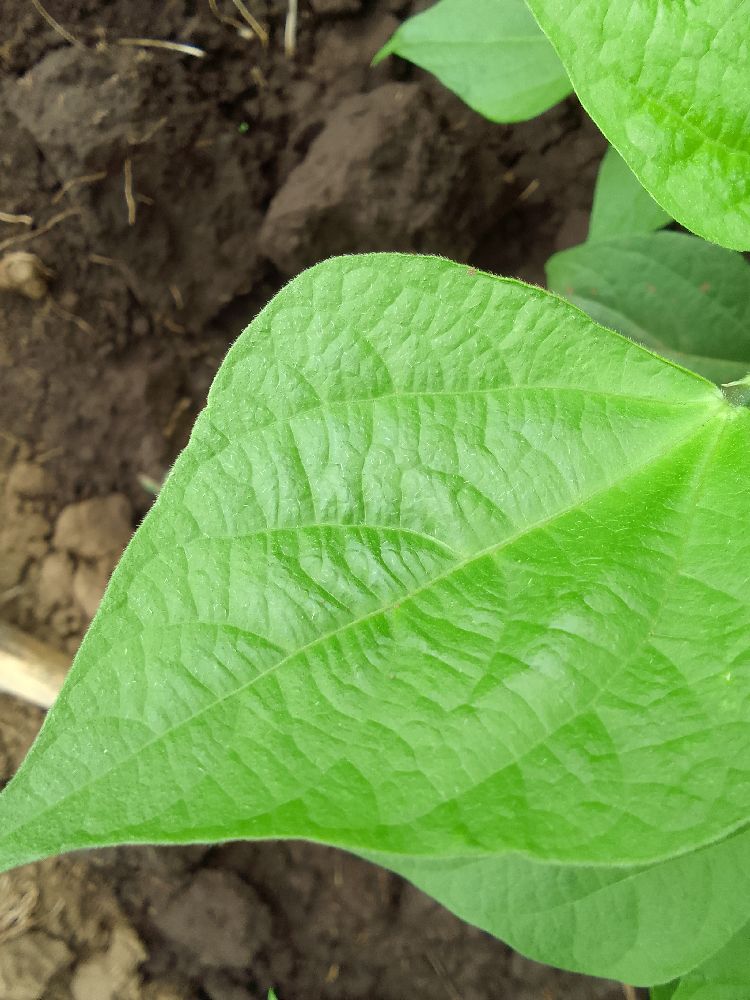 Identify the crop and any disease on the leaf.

common bean, healthy
